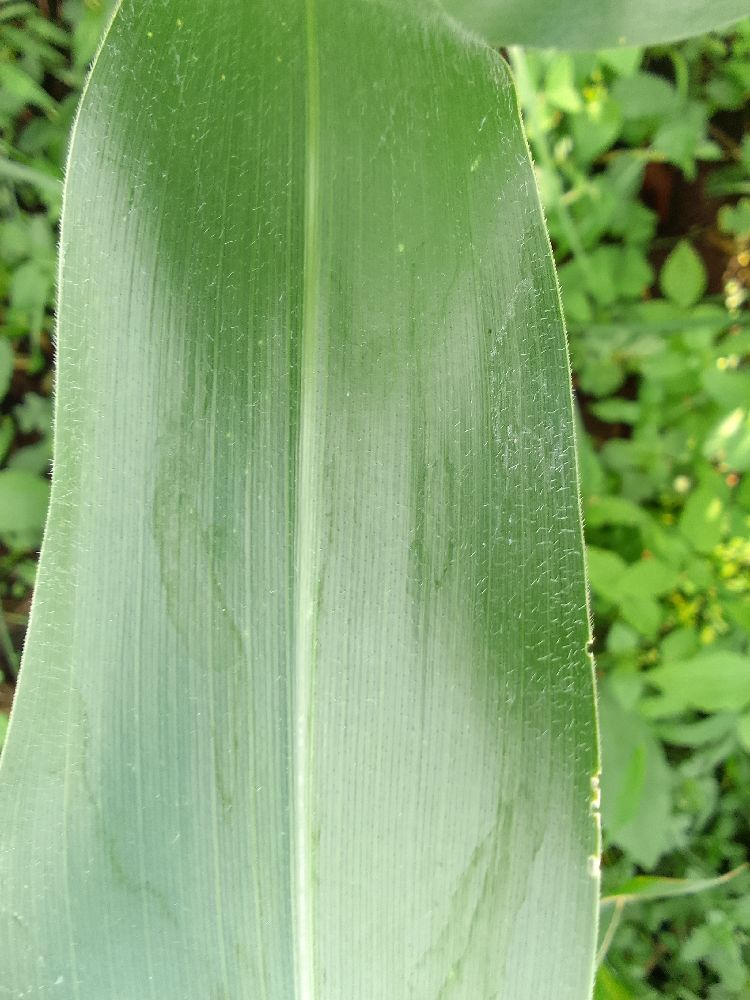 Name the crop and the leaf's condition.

maize, healthy
